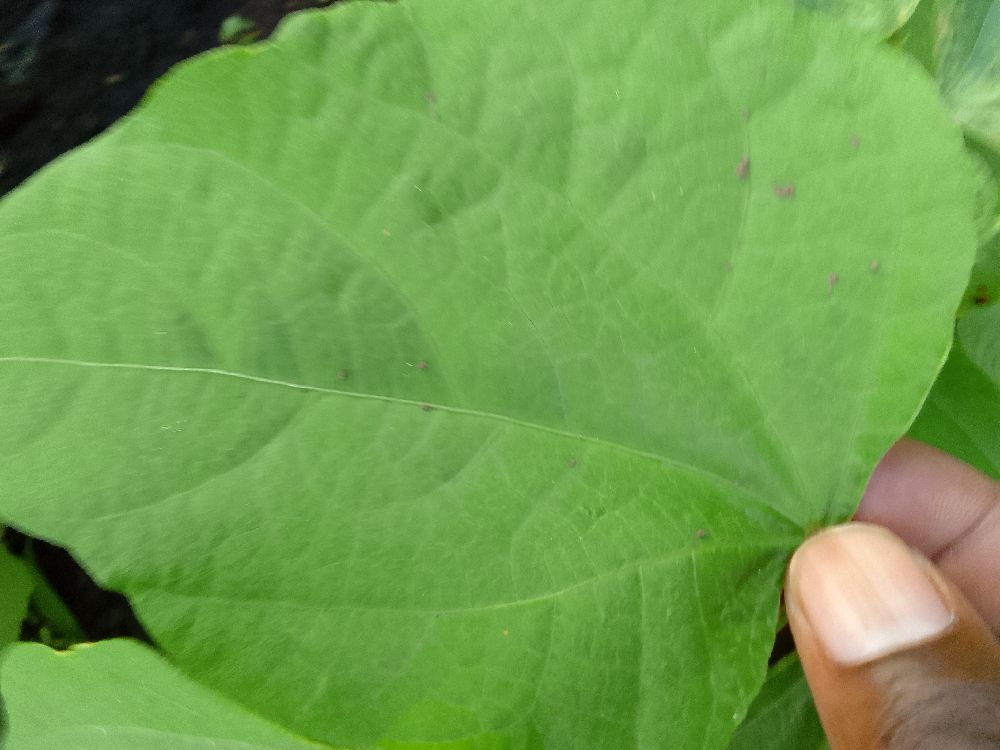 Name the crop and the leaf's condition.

common bean, healthy
